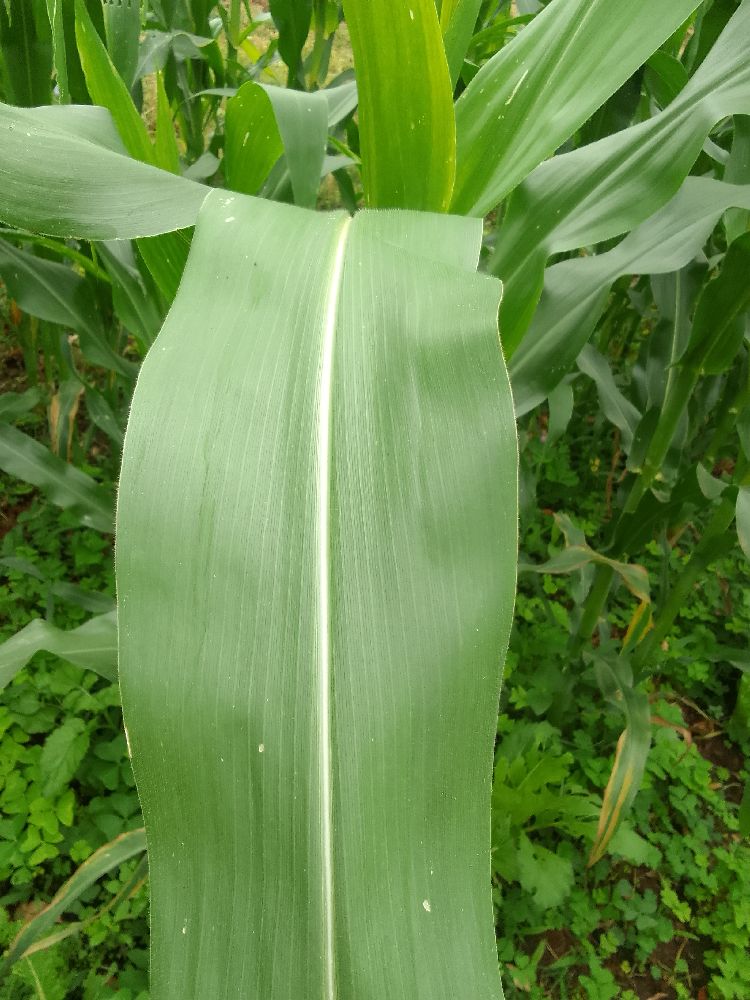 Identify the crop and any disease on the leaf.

maize, healthy
